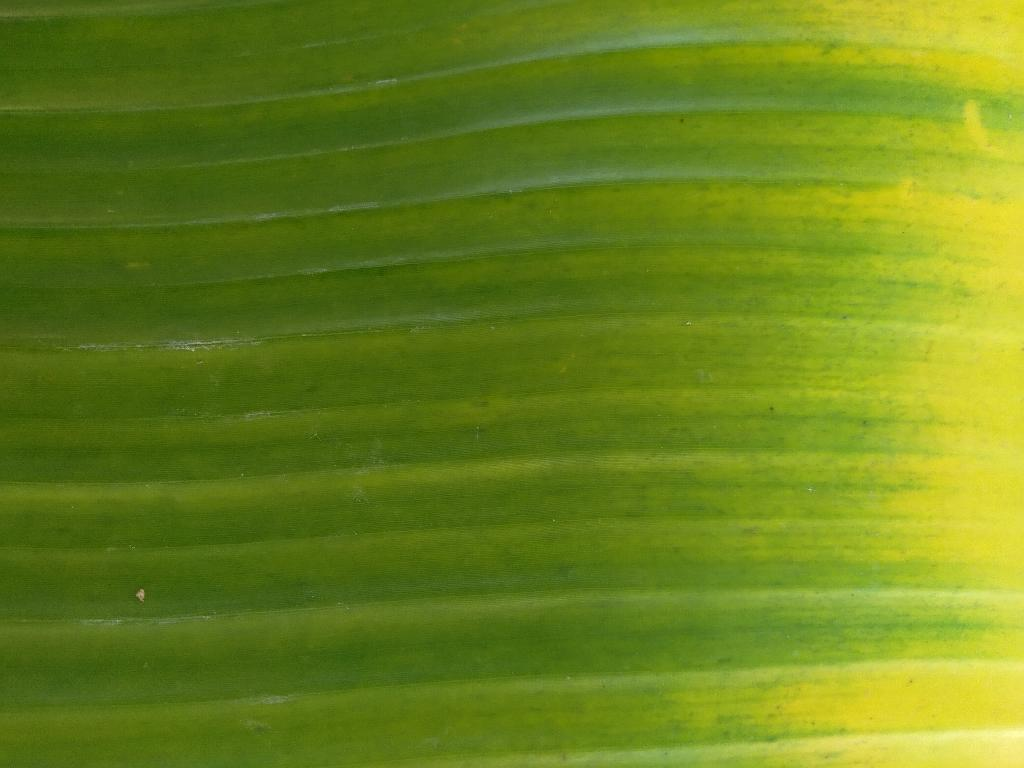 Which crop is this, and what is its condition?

banana, fusarium wilt race 1
